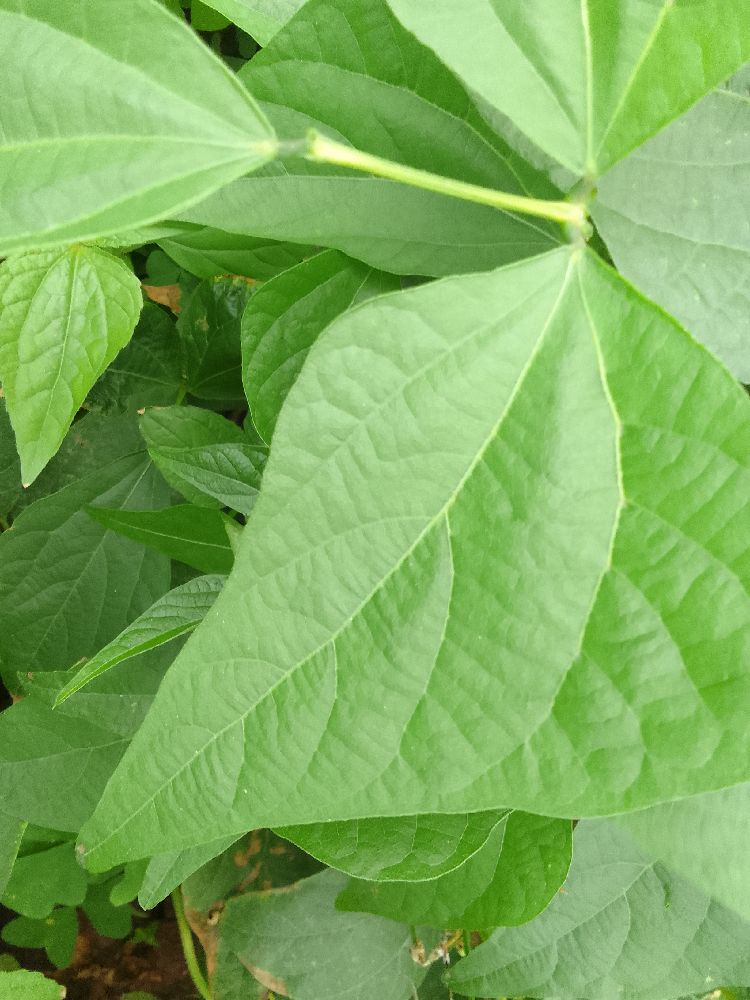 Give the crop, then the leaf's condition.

common bean, healthy
